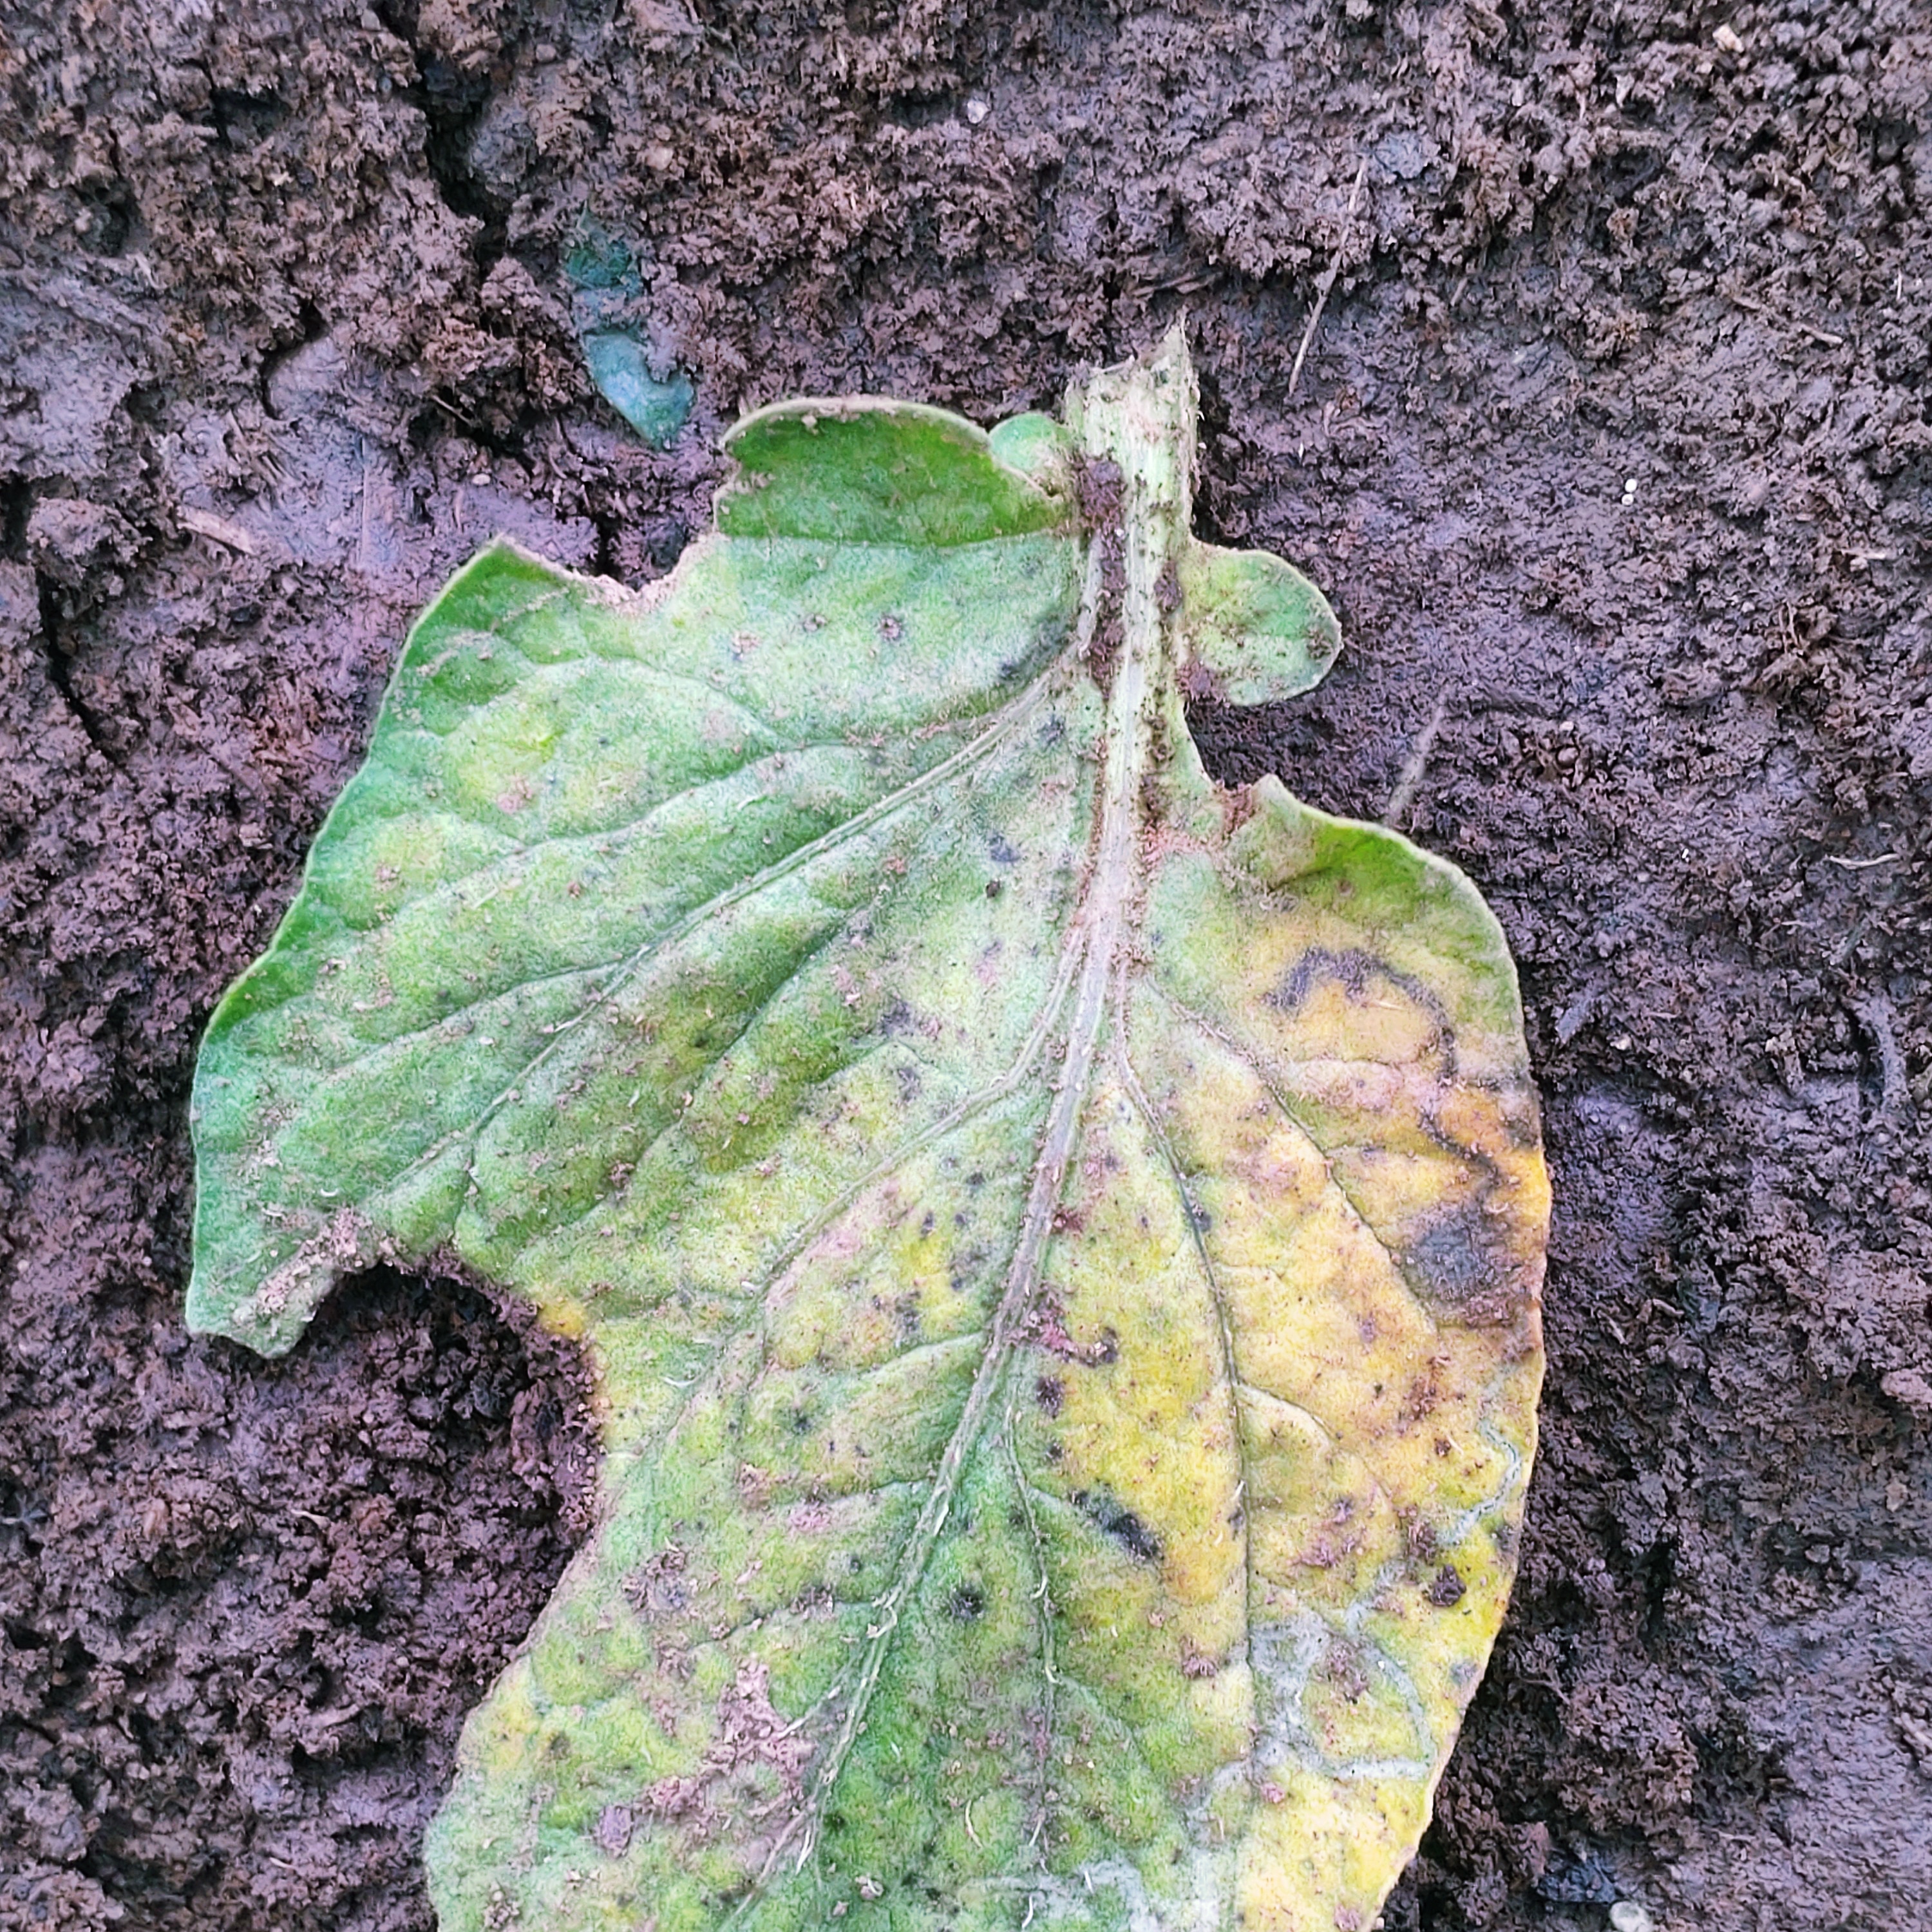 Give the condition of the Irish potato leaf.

late blight
